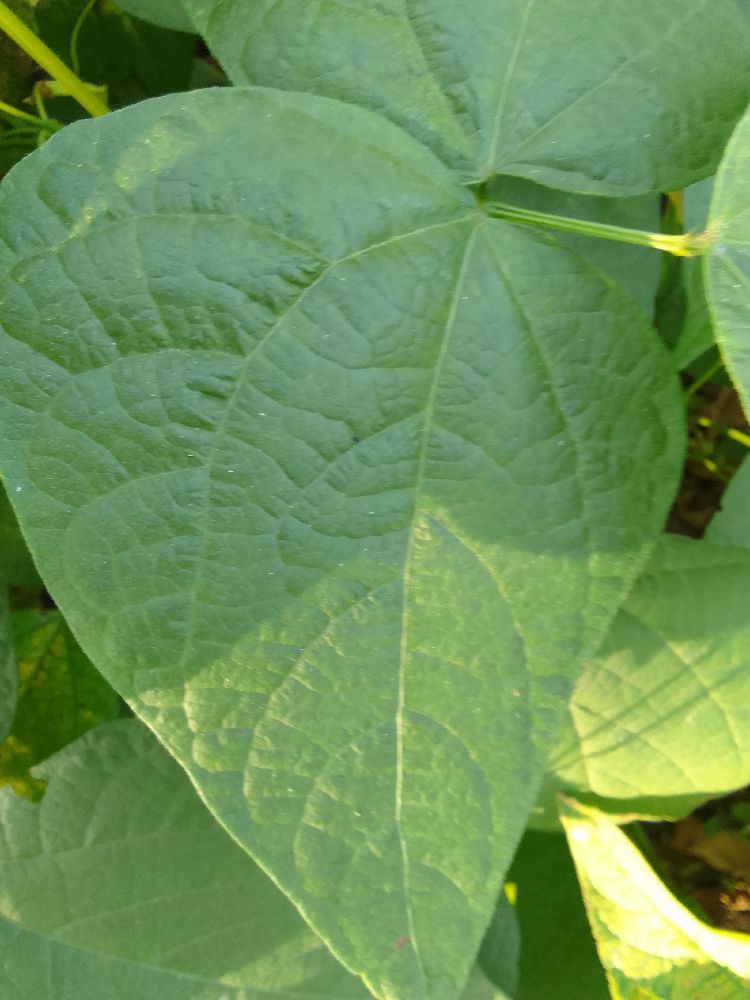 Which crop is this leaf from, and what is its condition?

common bean, healthy
